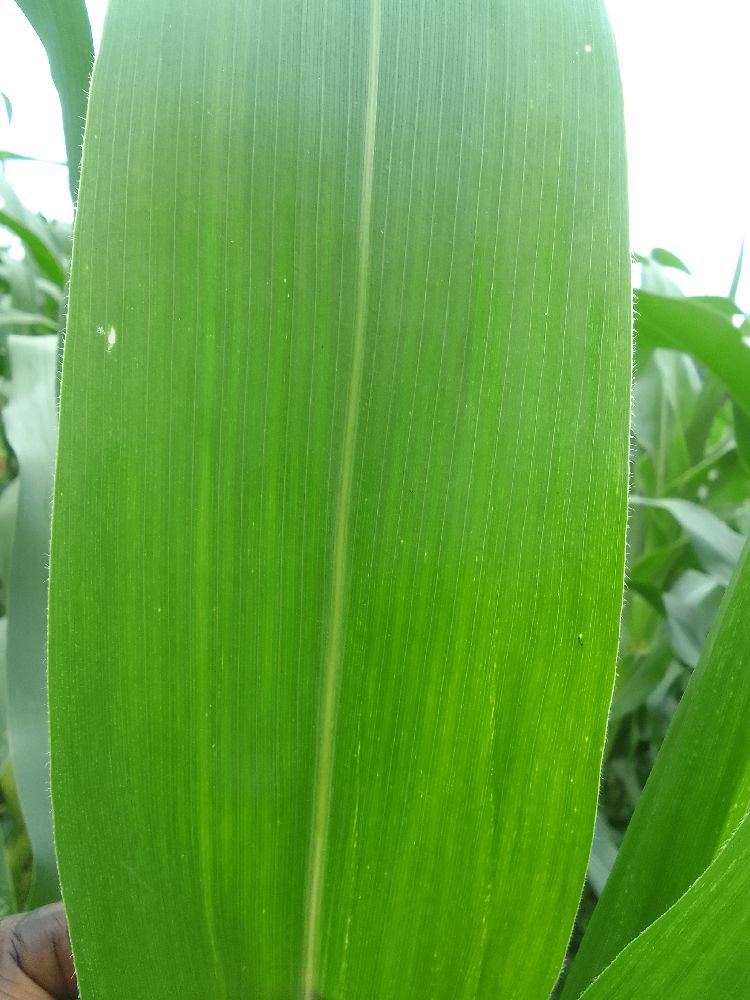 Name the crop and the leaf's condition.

maize, healthy
